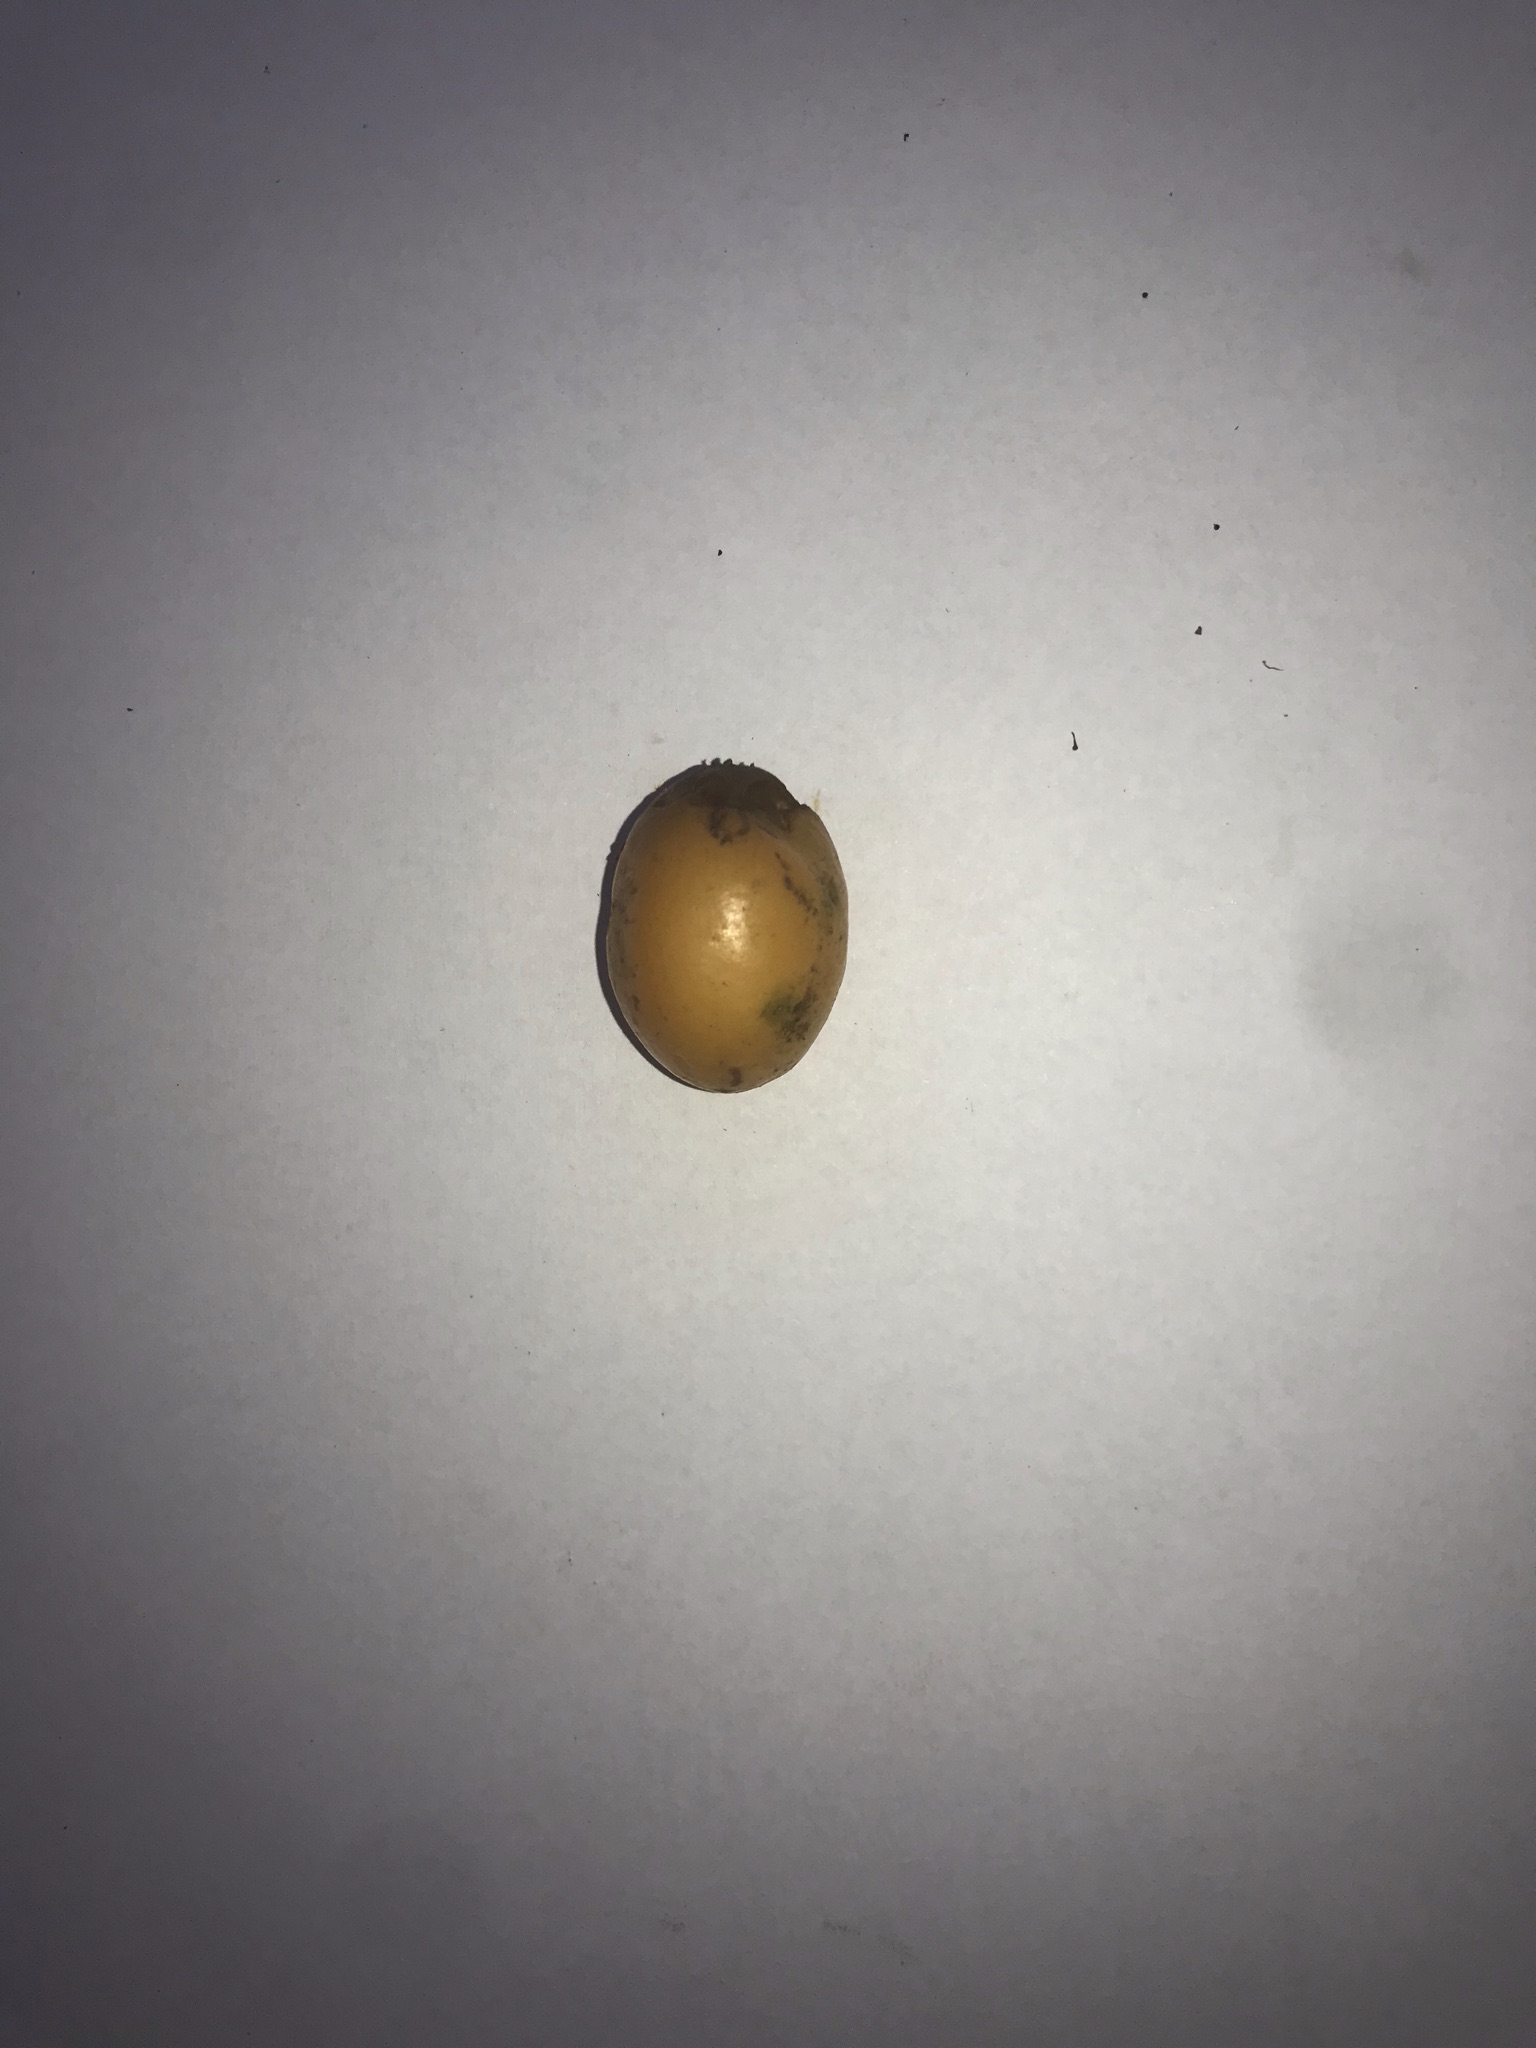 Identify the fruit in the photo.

siriguela
